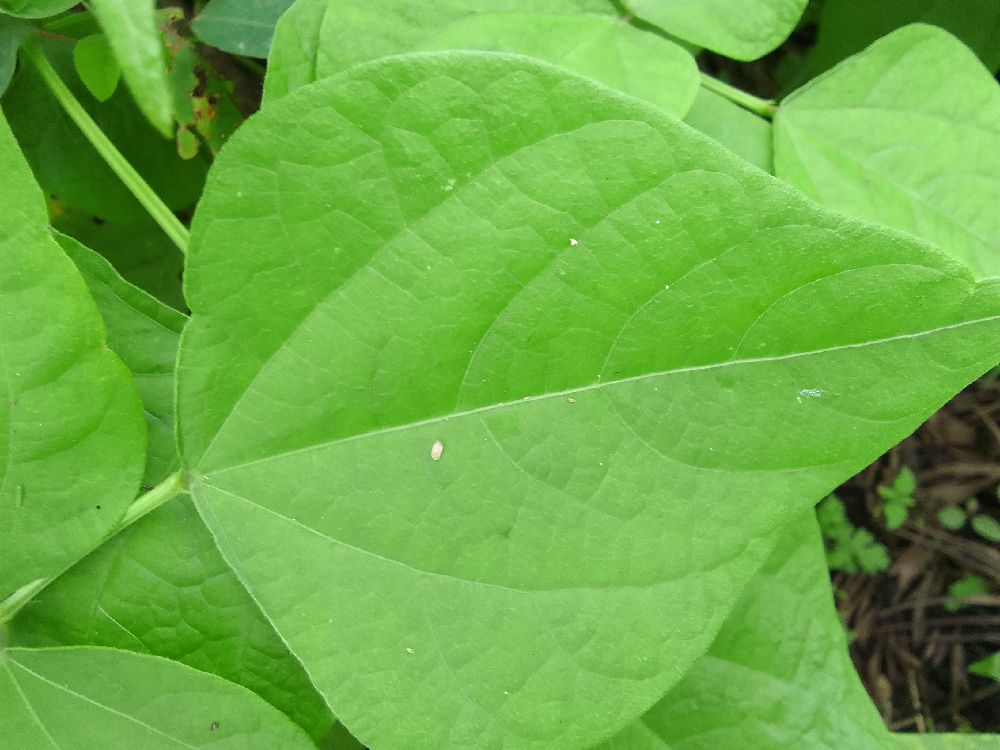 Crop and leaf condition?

common bean, healthy
